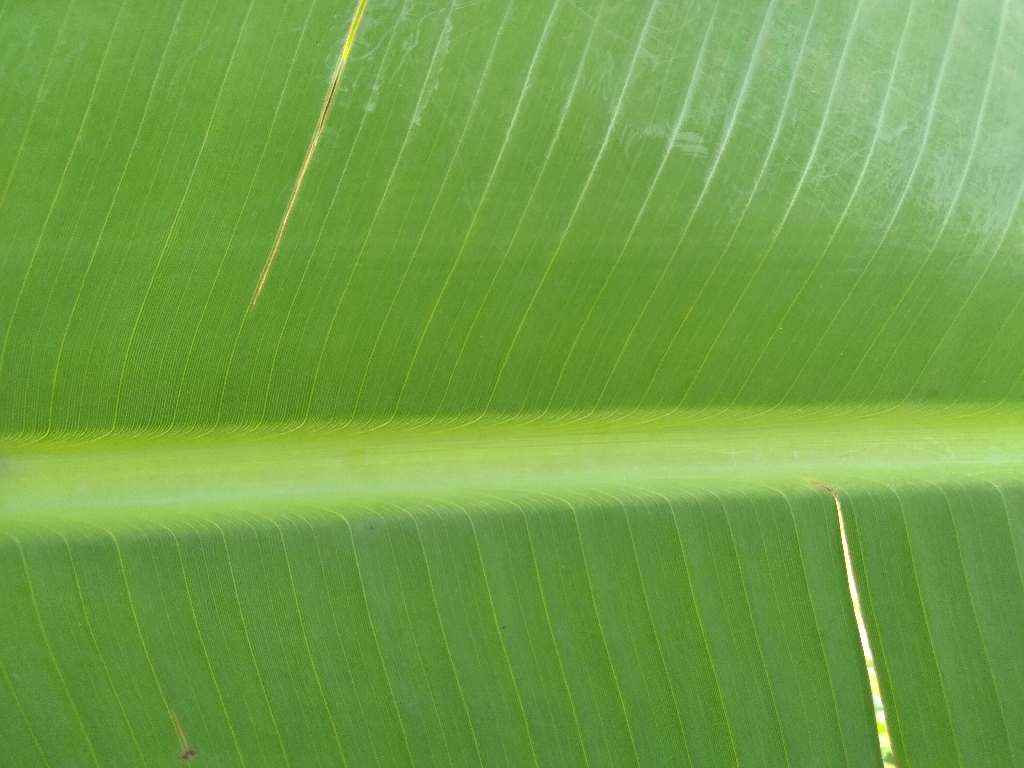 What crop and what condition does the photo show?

banana, healthy
